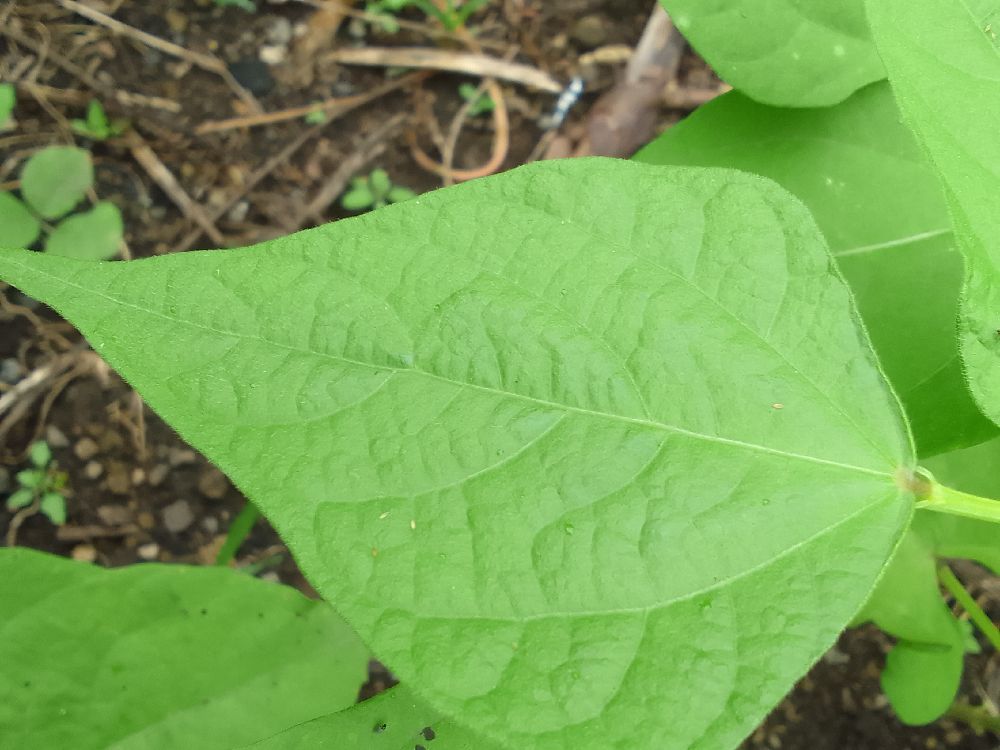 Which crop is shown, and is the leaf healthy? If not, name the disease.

common bean, healthy
